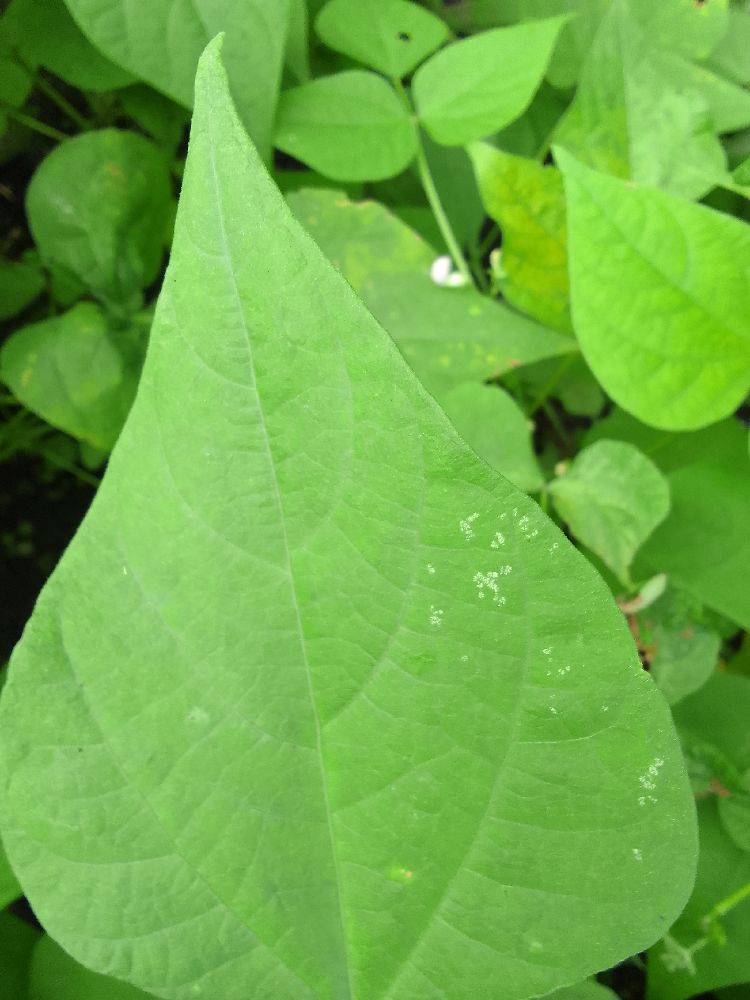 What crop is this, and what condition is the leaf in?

common bean, healthy
